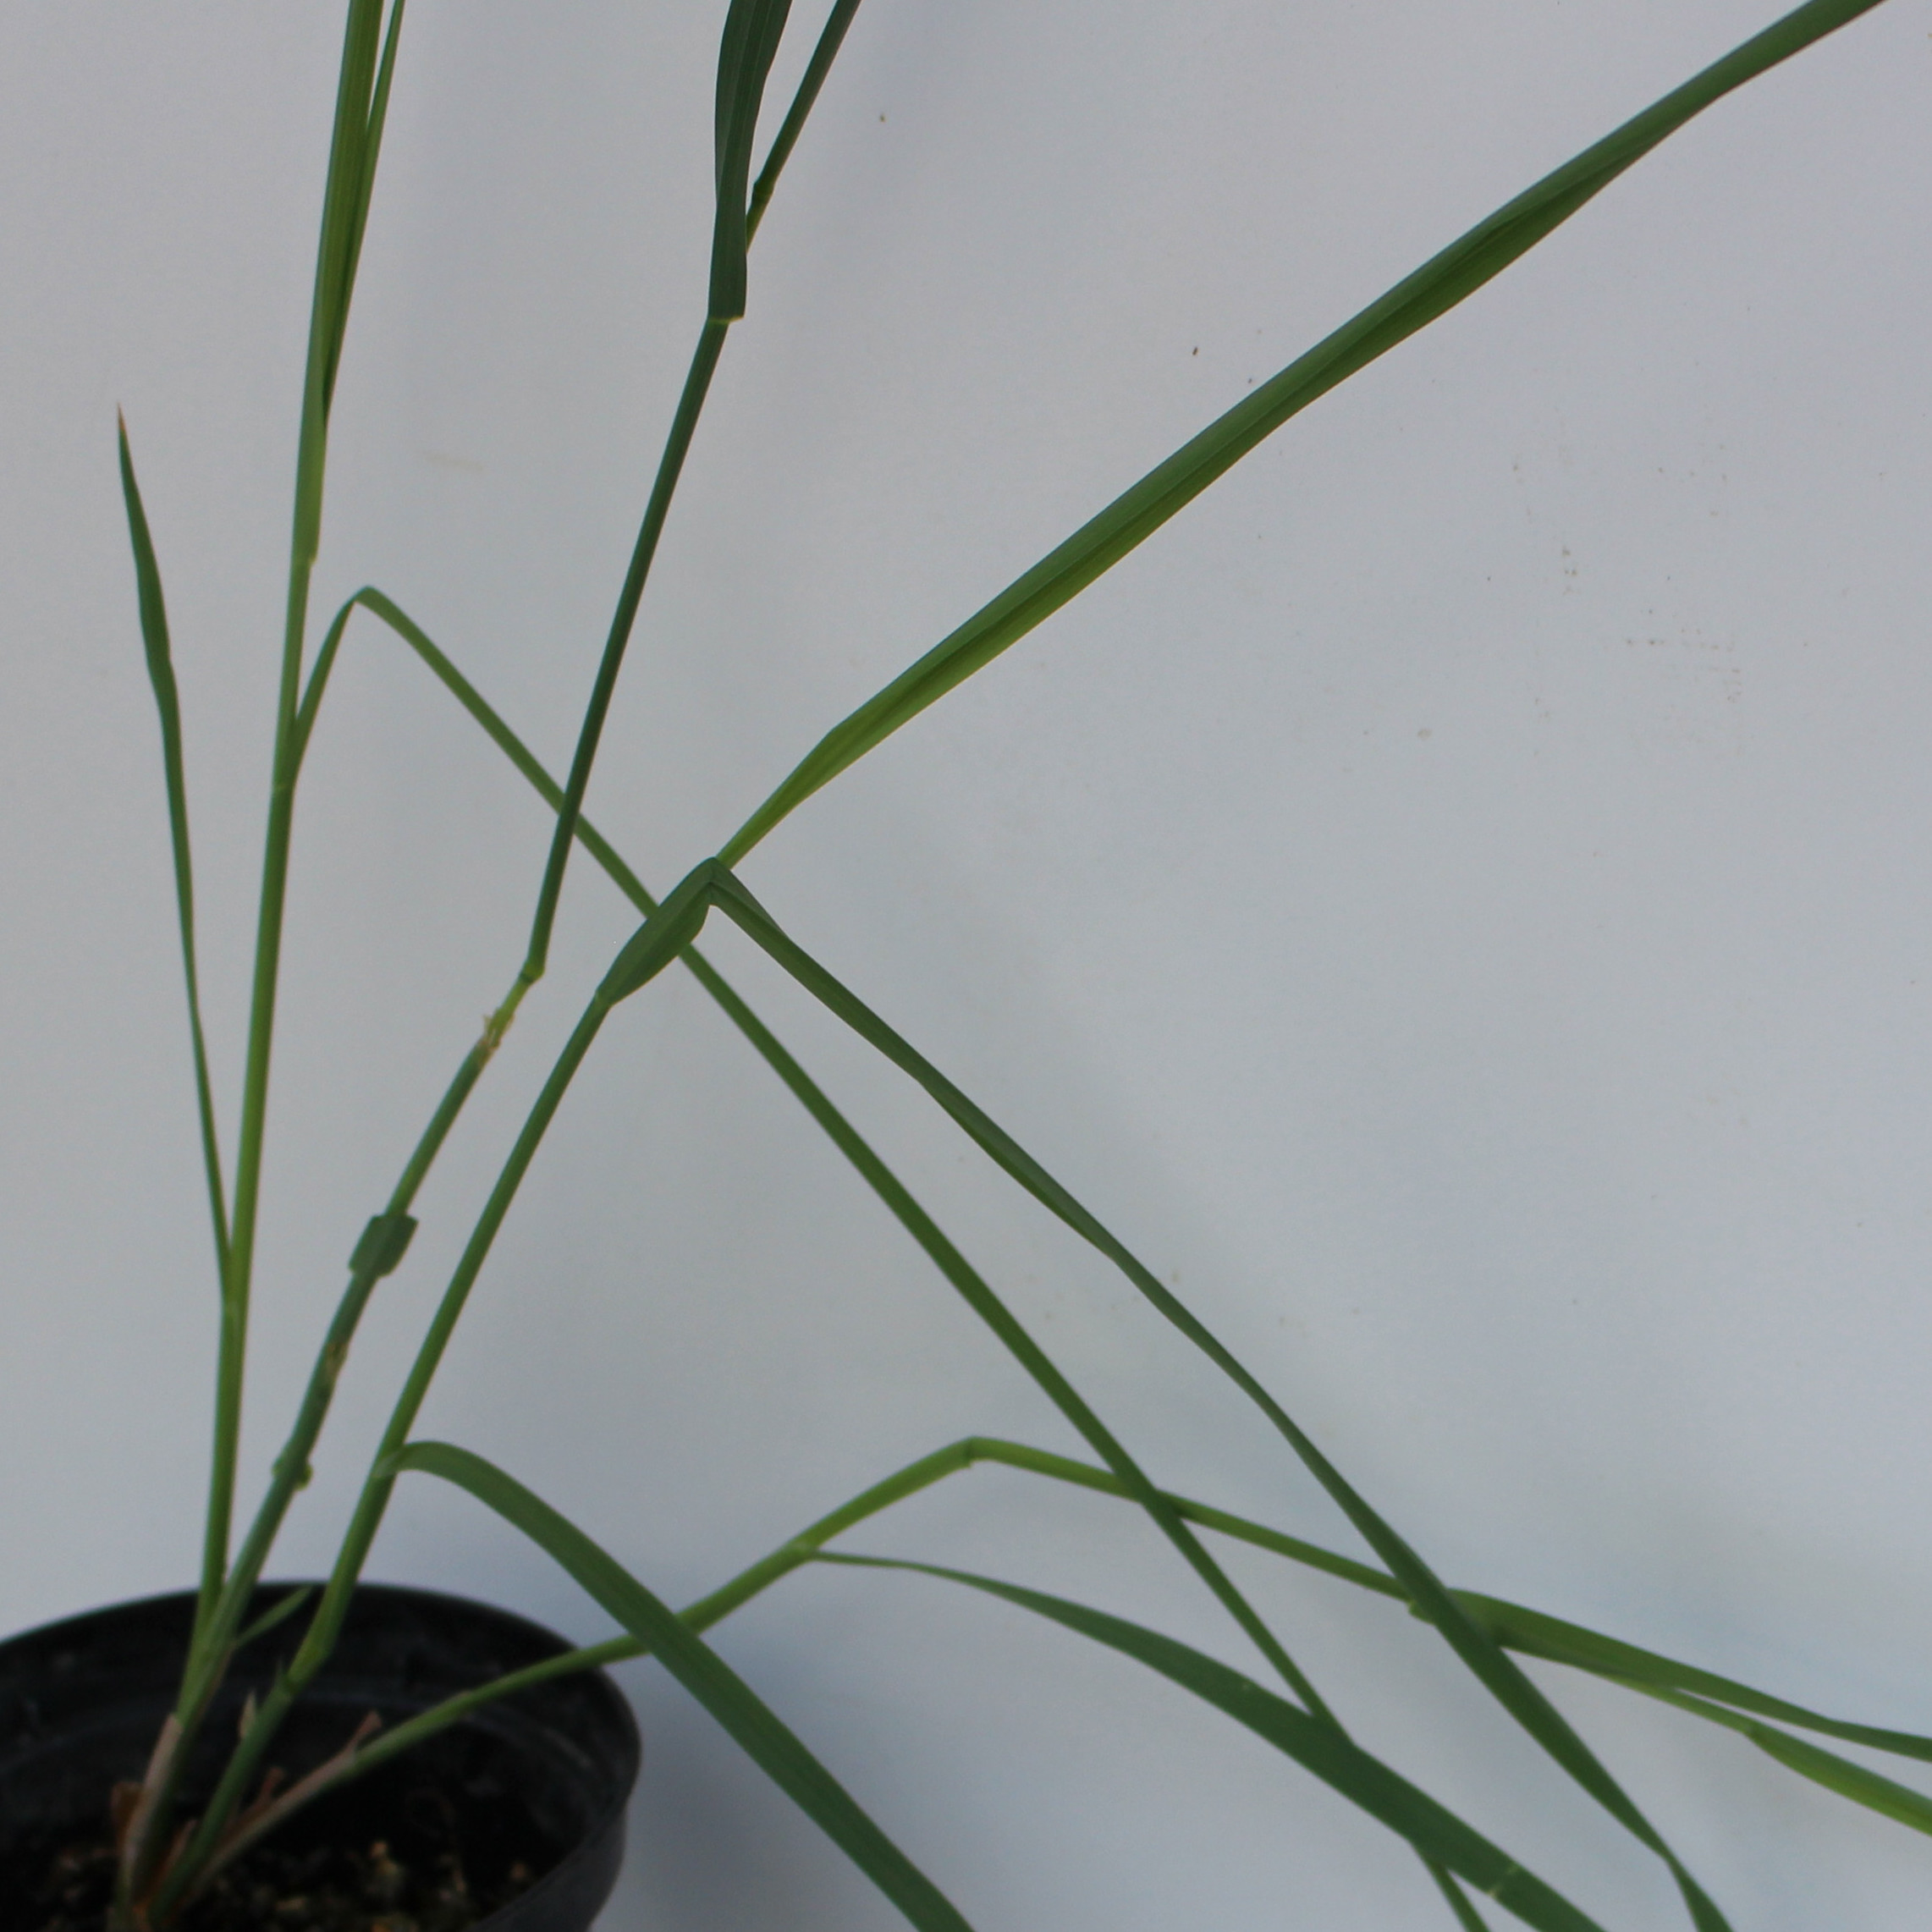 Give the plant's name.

Avena sterilis
